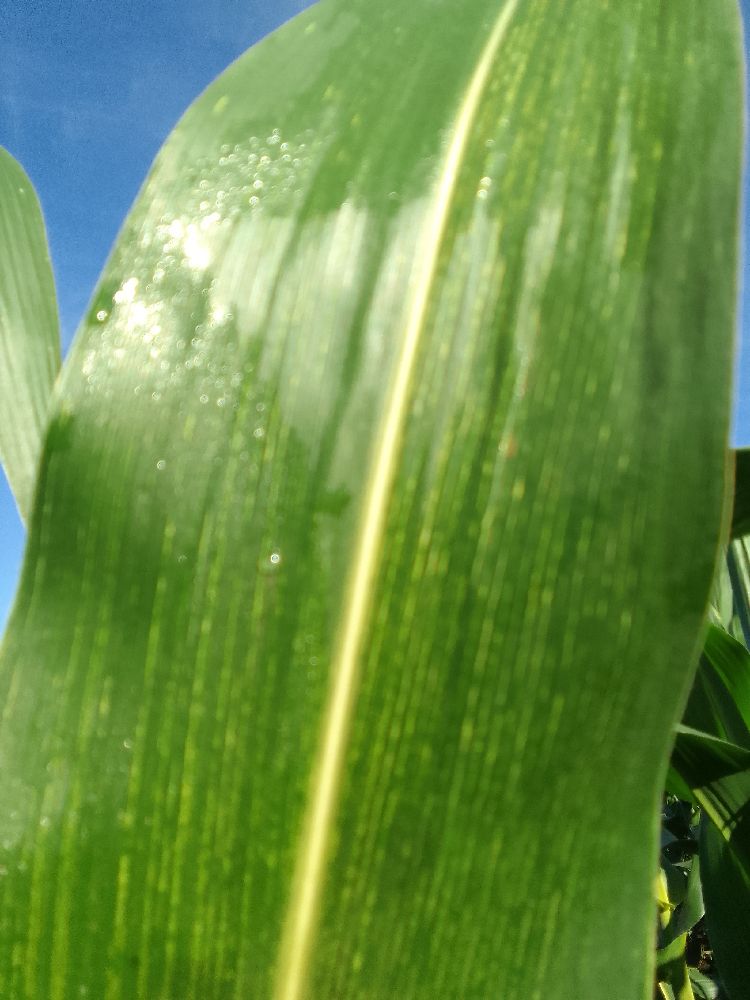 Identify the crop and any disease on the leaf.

maize, maize streak virus
